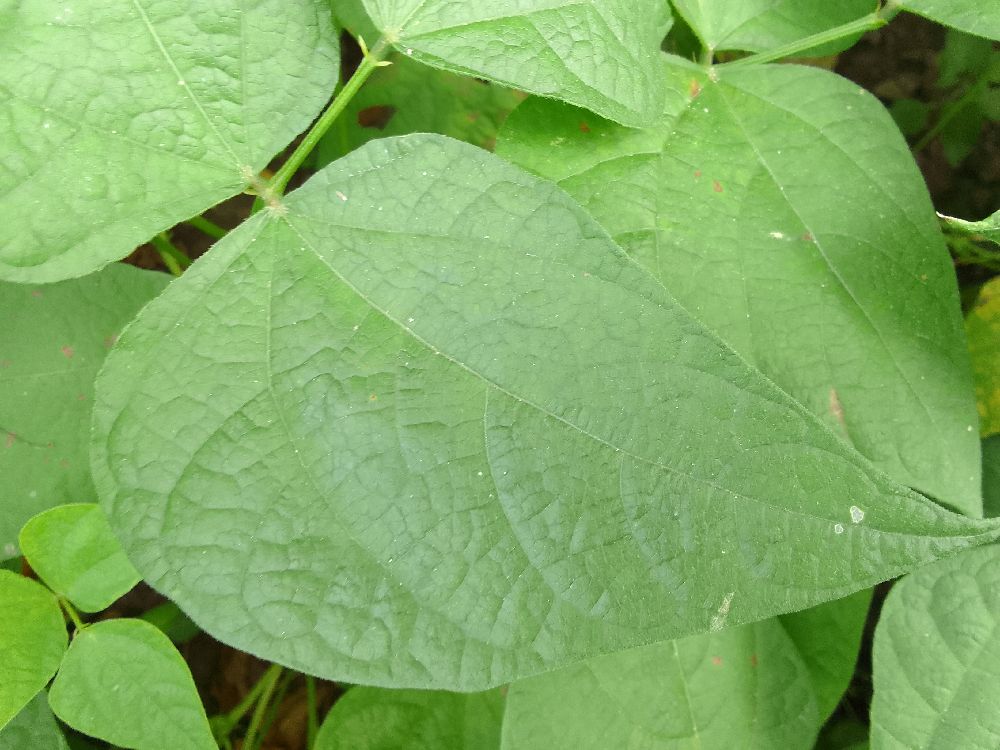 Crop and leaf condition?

common bean, healthy
